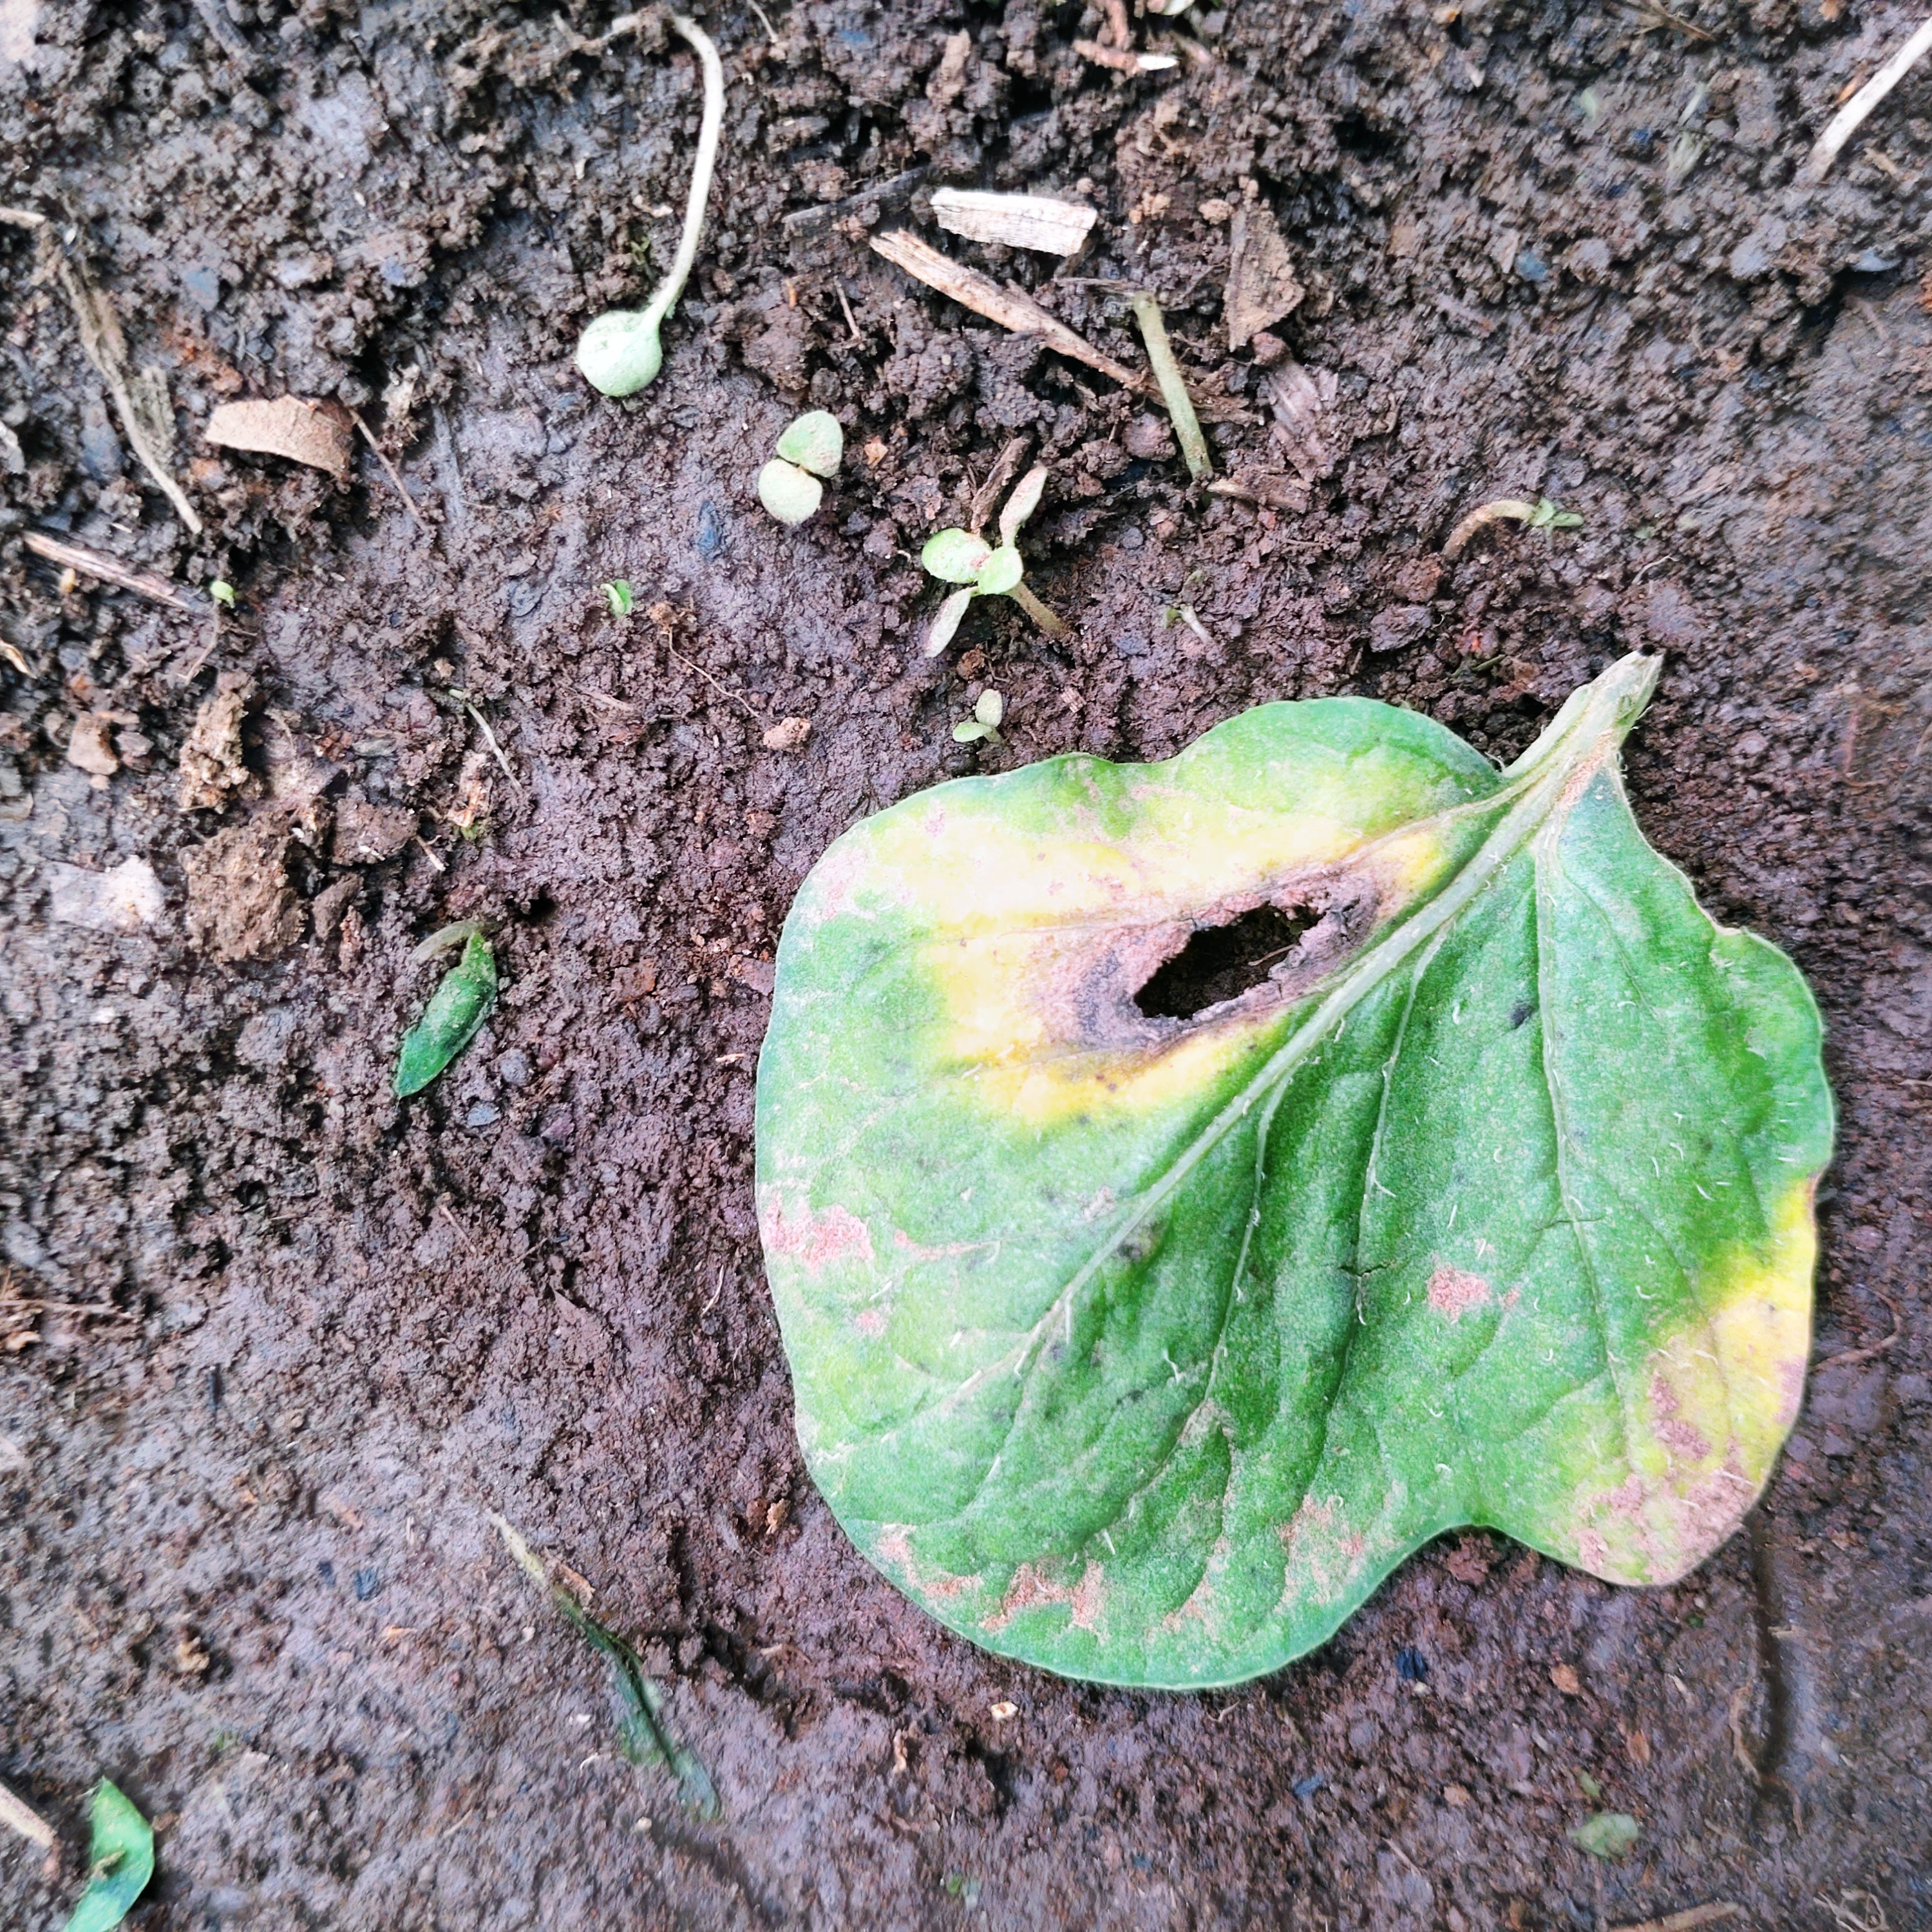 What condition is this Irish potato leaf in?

late blight
